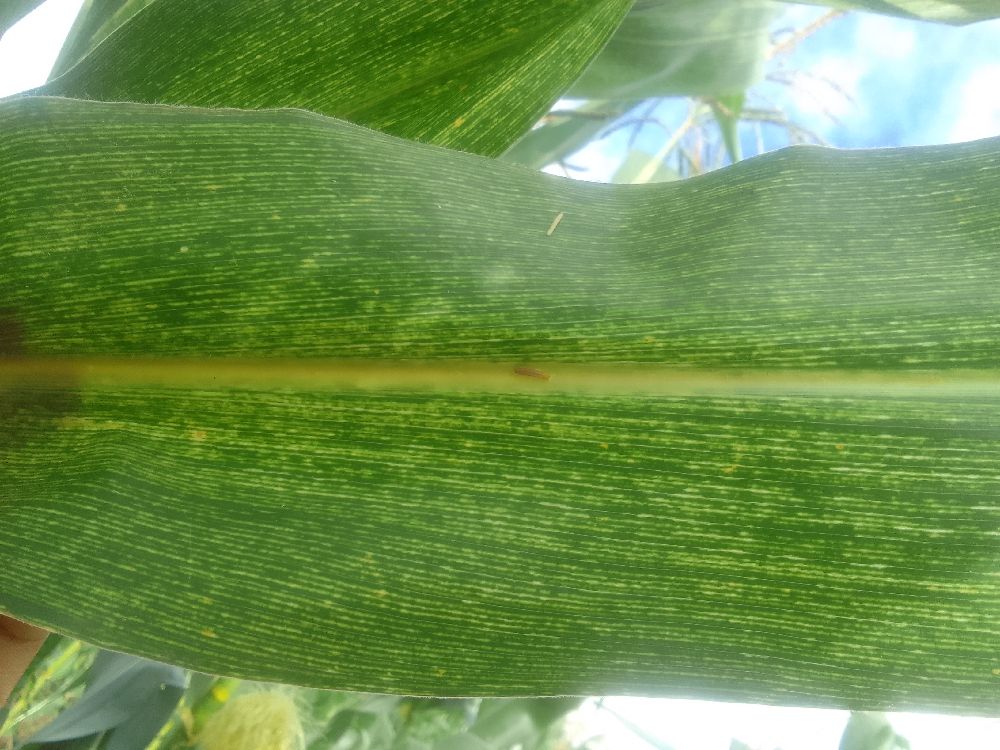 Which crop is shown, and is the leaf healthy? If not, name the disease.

maize, maize streak virus
